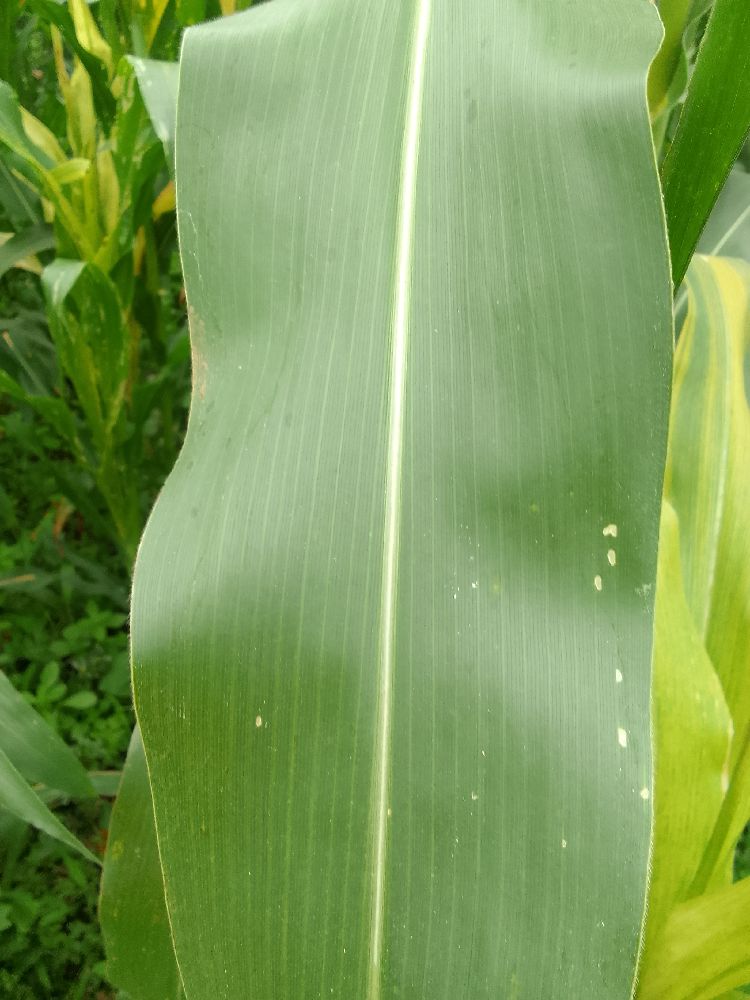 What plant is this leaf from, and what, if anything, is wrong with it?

maize, healthy
